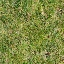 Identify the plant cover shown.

grass
